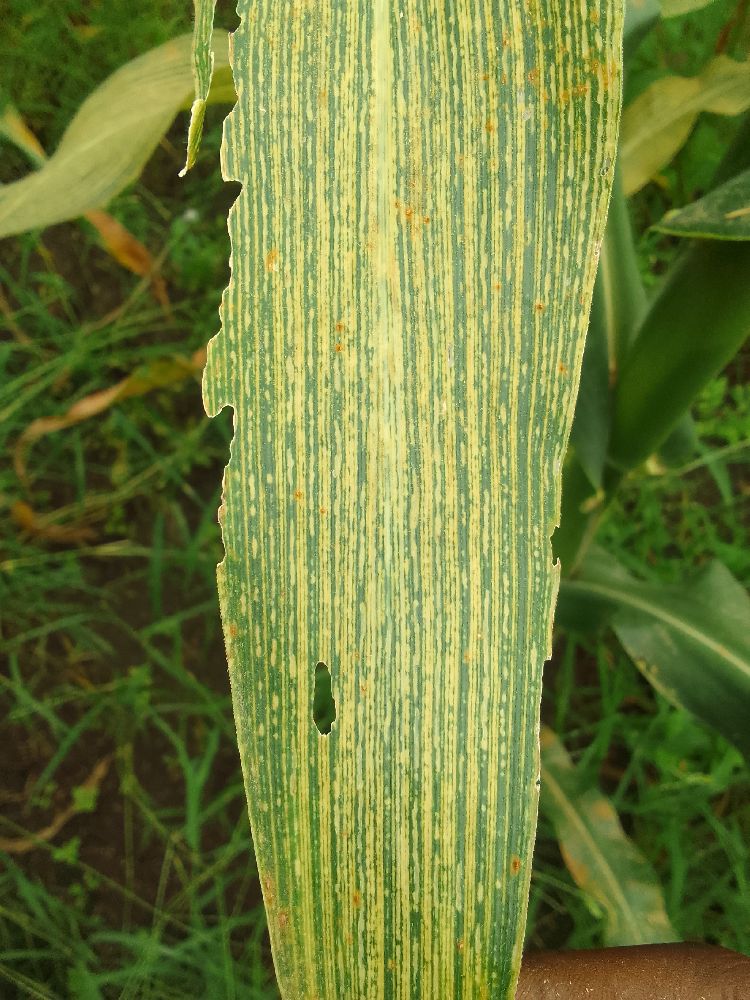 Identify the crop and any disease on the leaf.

maize, maize streak virus
